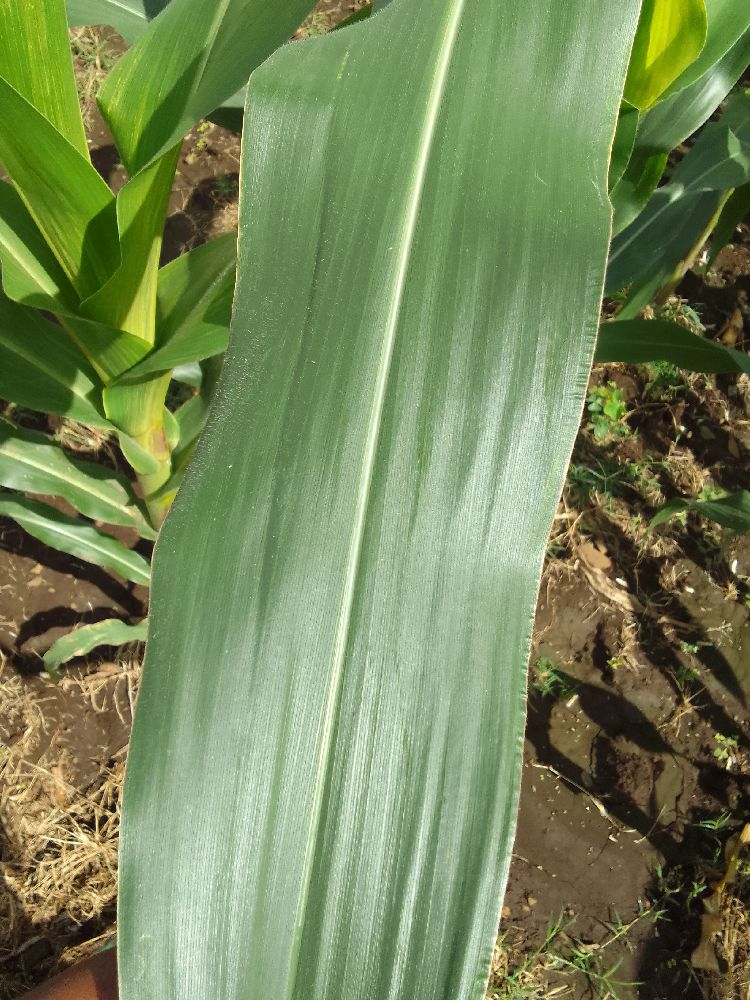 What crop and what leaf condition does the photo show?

maize, healthy
